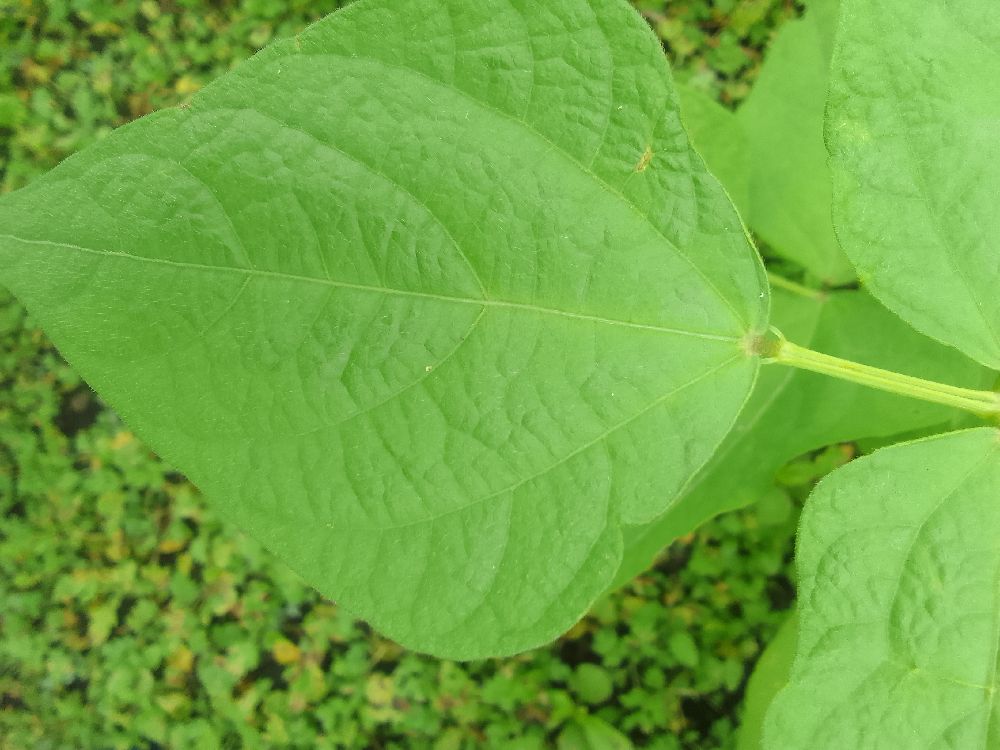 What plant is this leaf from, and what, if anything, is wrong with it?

common bean, healthy
